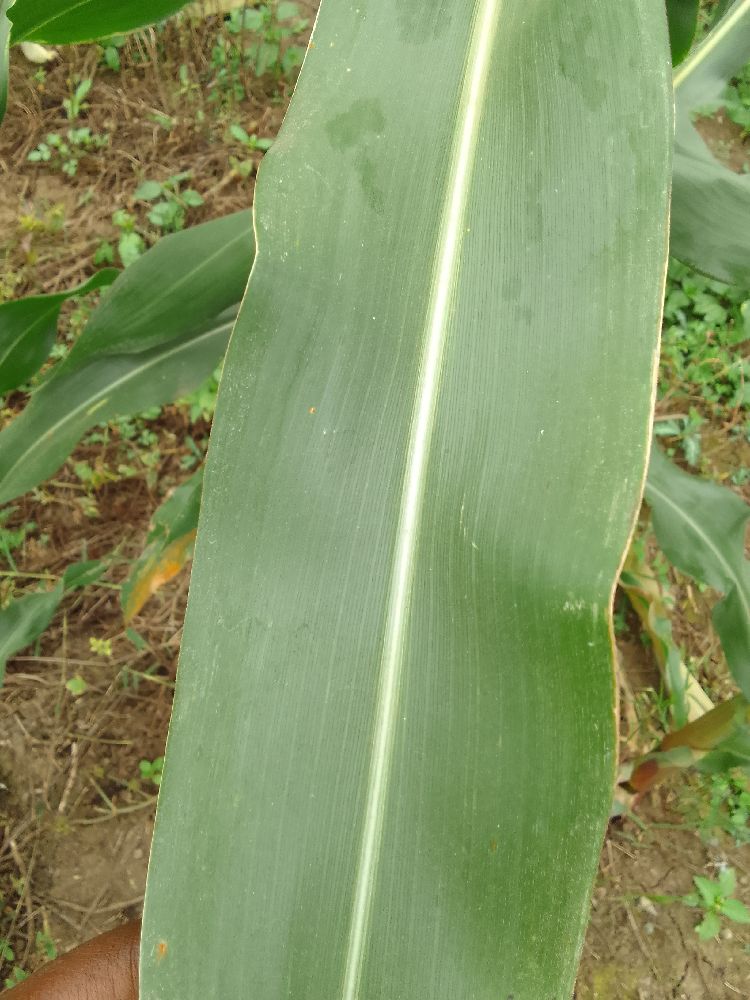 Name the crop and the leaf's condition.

maize, healthy
